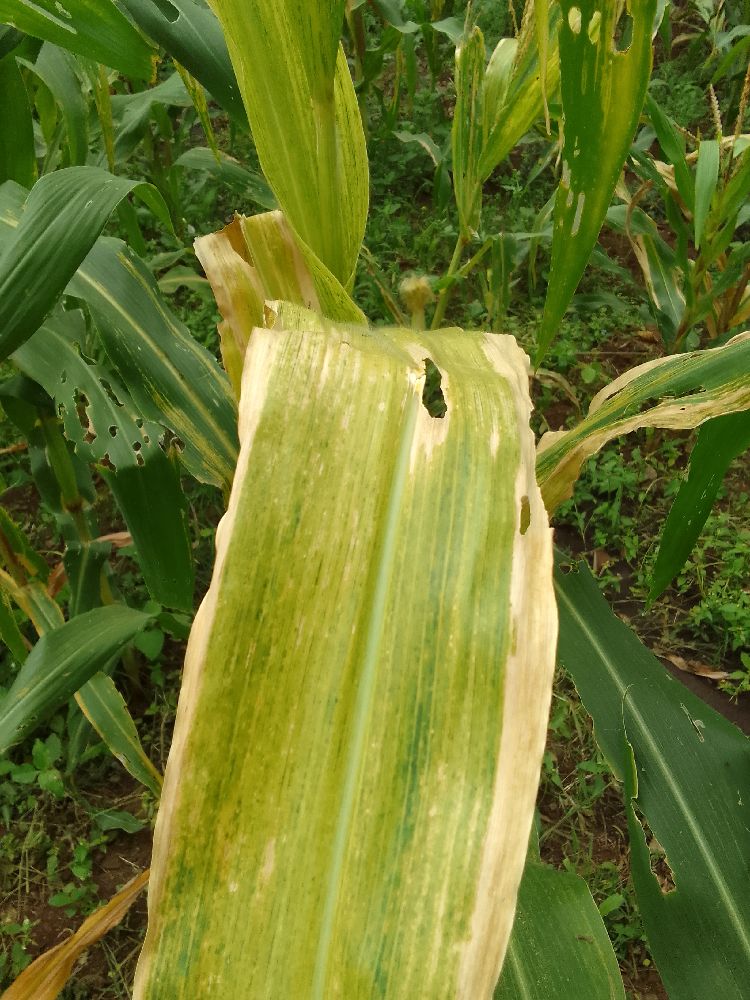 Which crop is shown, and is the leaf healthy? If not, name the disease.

maize, maize lethal necrosis
